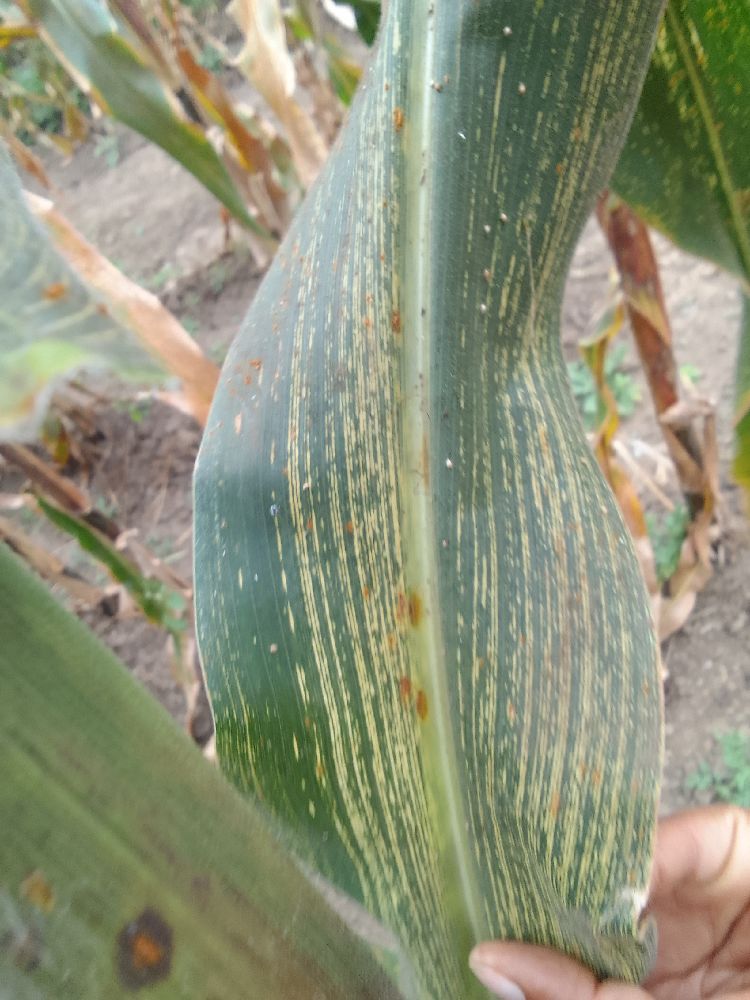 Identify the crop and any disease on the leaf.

maize, maize streak virus
